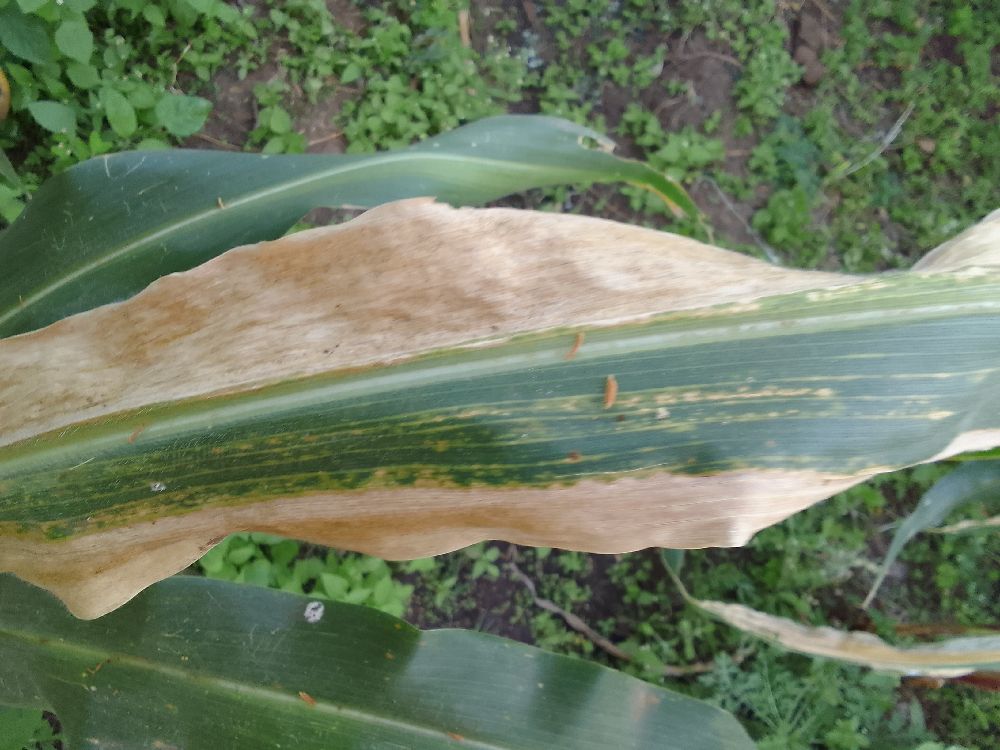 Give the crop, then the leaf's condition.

maize, maize lethal necrosis
